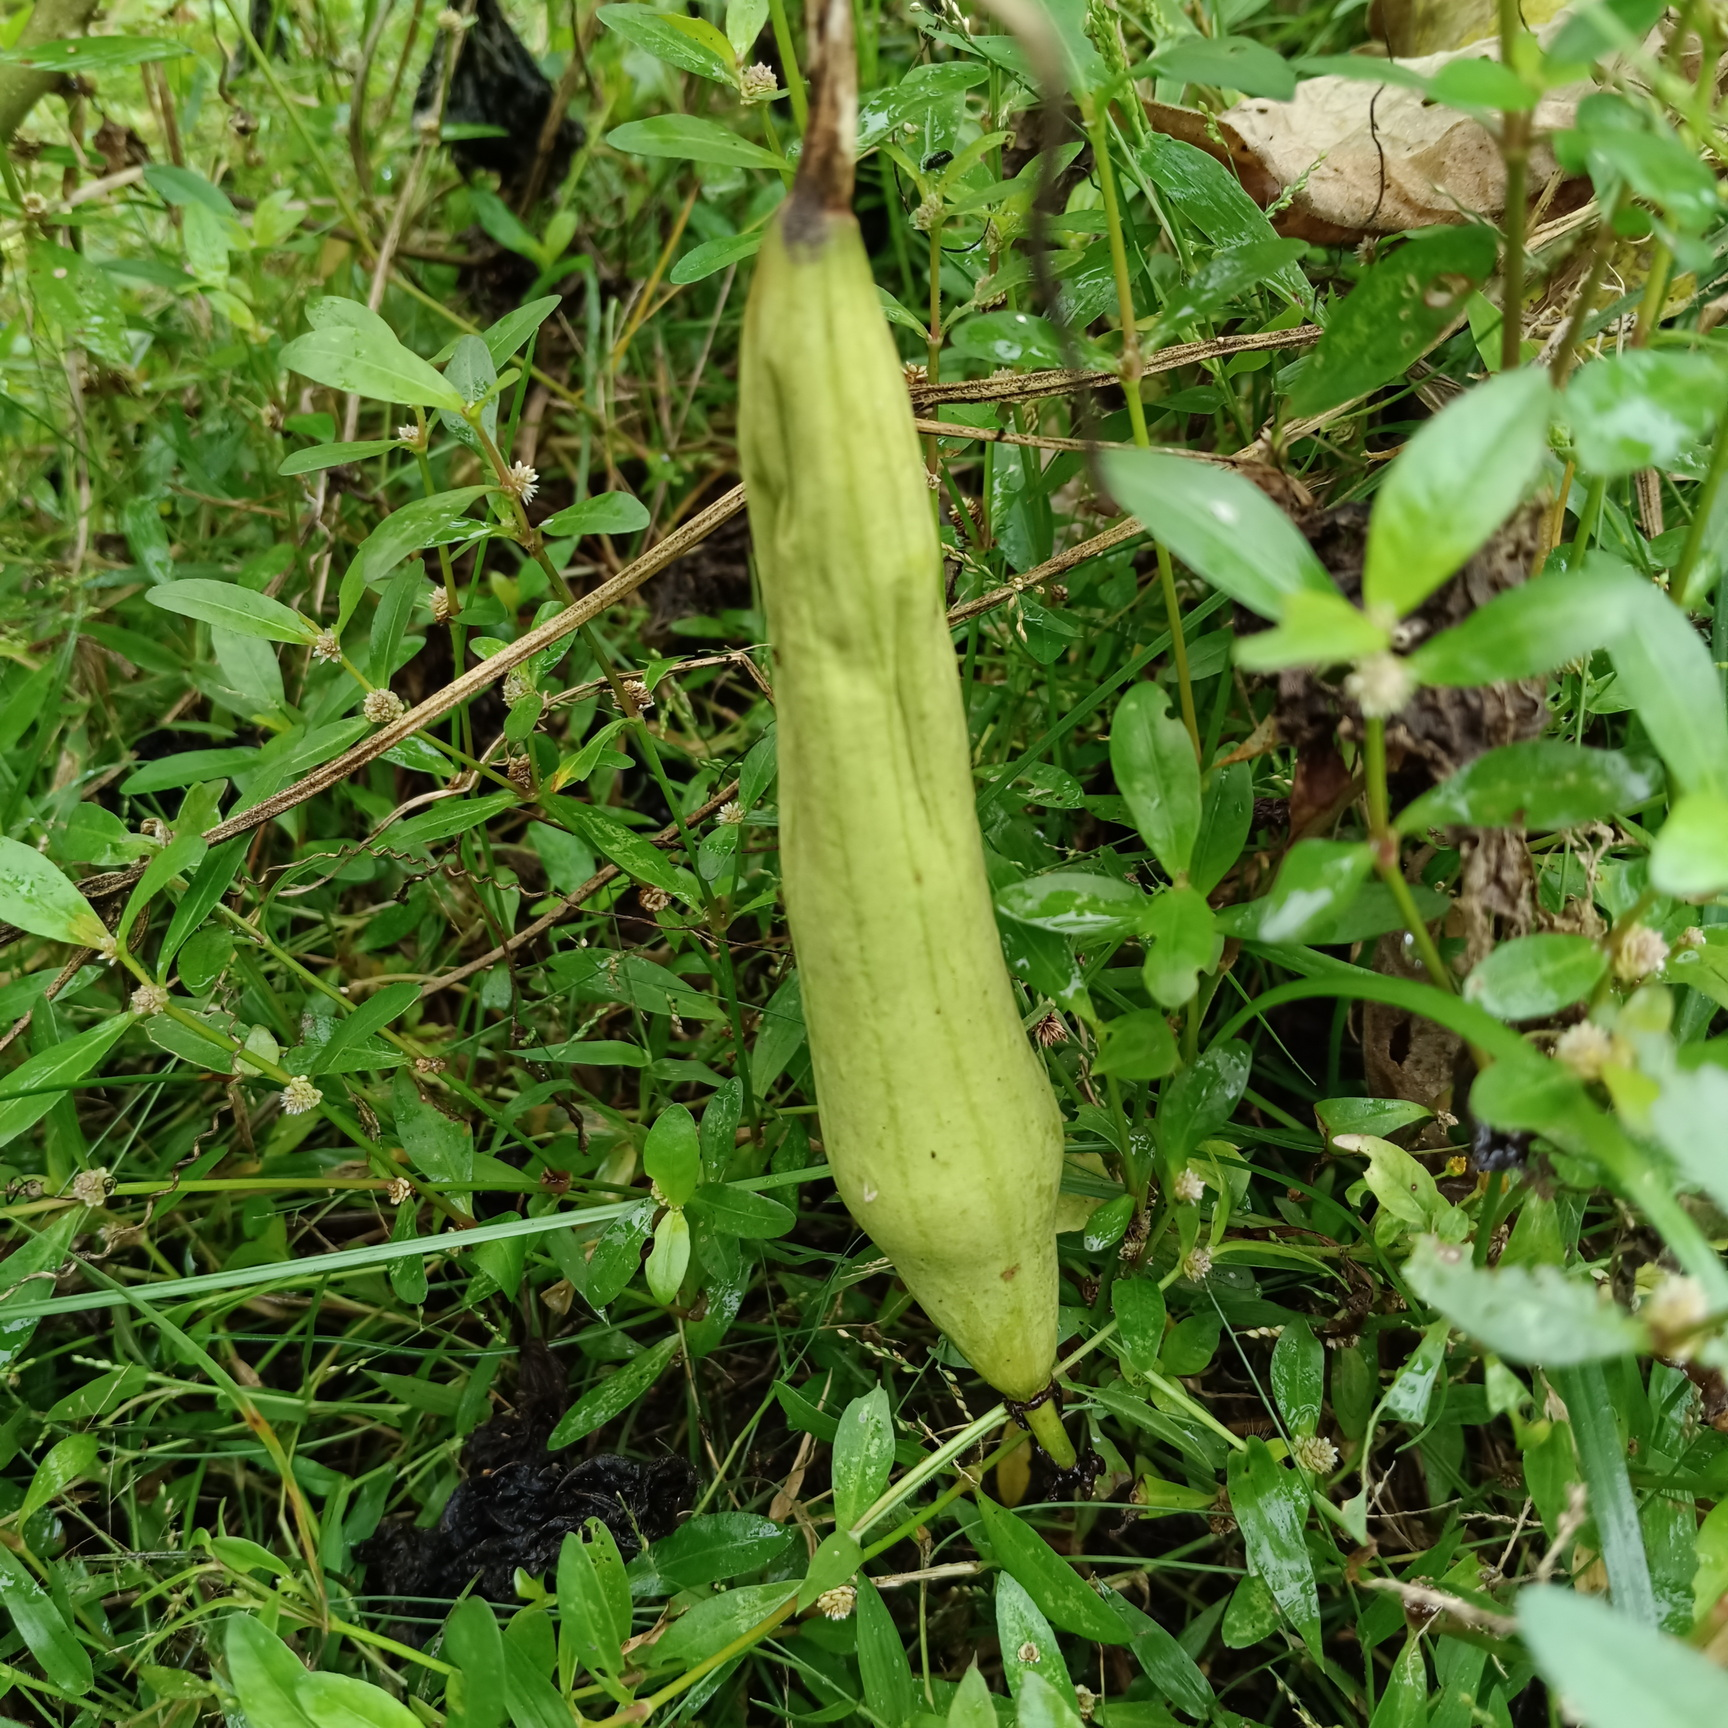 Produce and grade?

luffa, faulty
